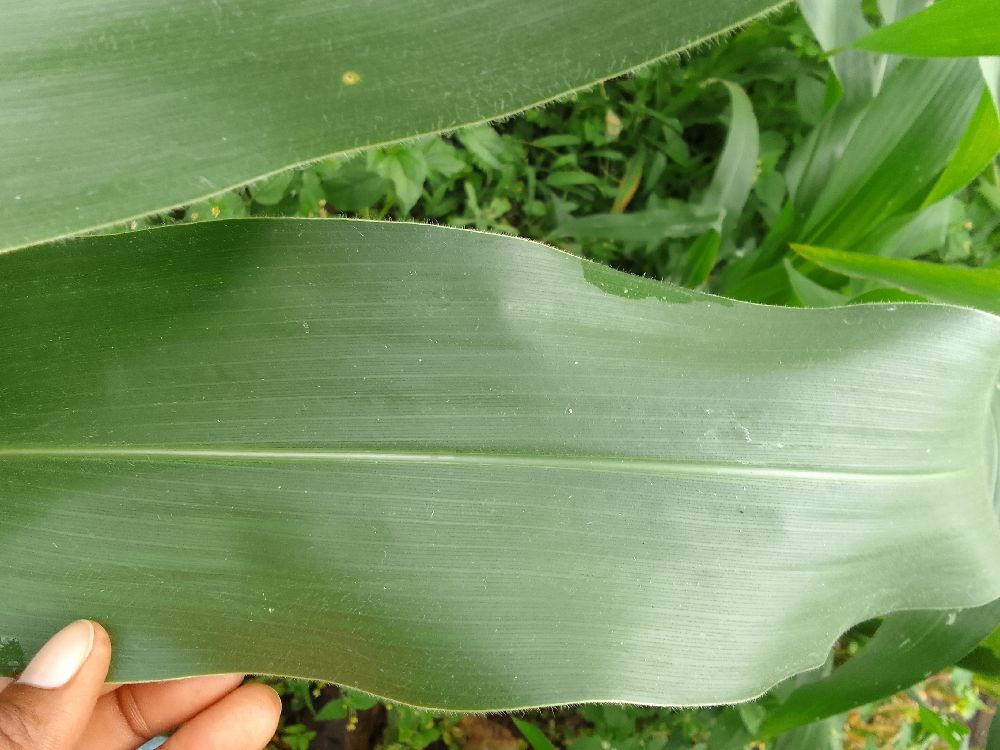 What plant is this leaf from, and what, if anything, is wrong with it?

maize, healthy
